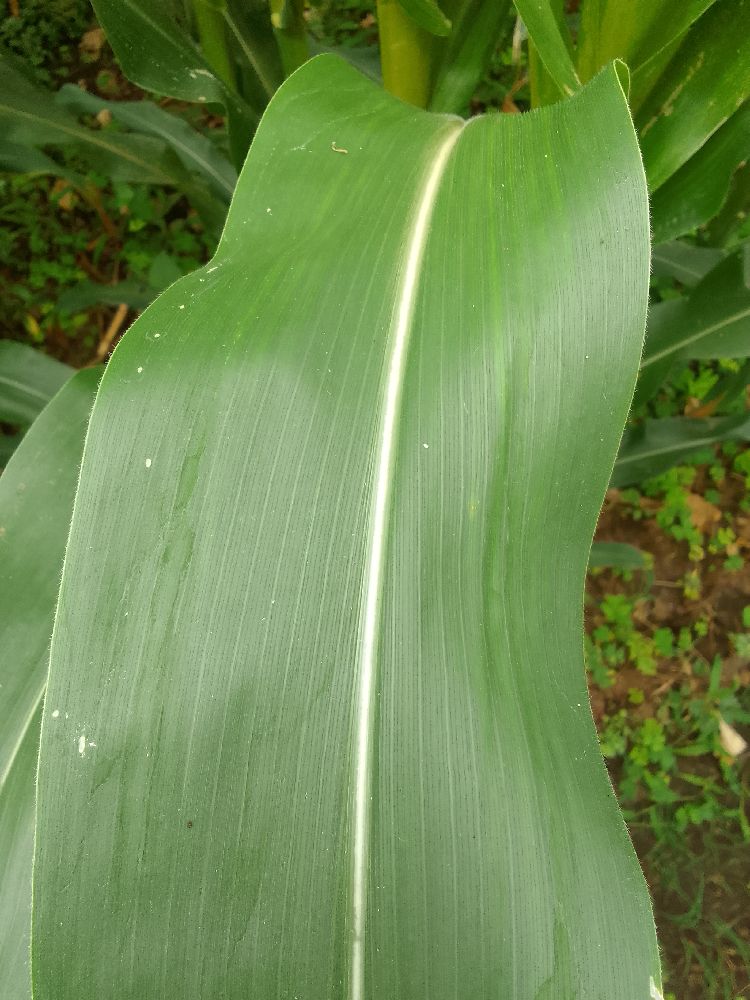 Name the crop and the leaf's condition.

maize, healthy
